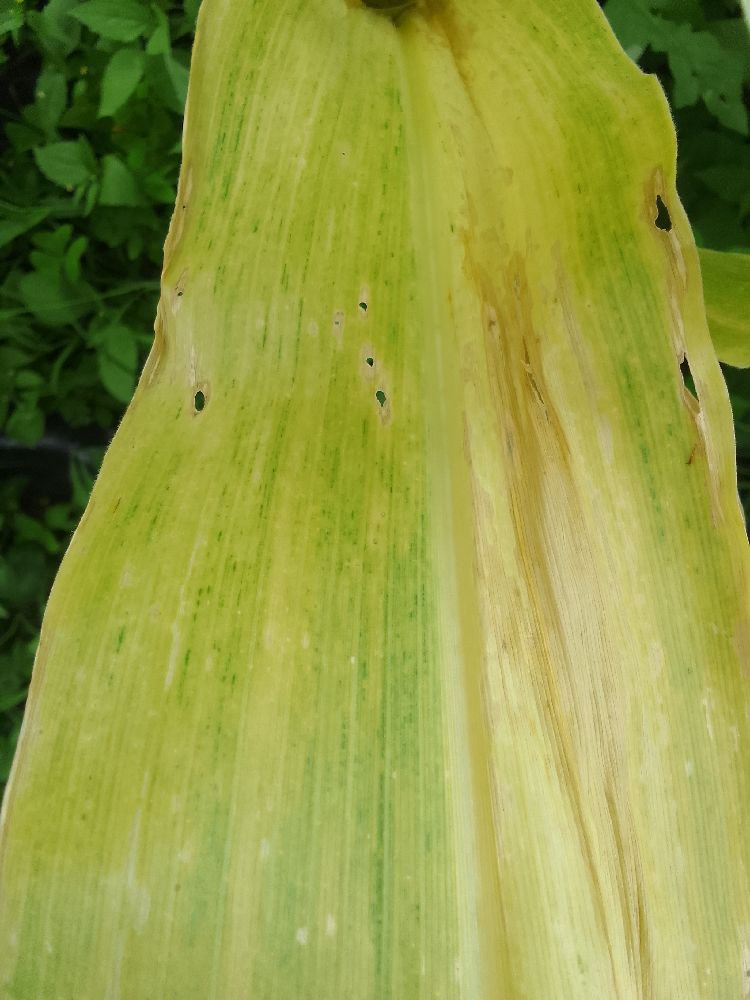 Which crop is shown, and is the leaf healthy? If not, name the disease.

maize, maize lethal necrosis
